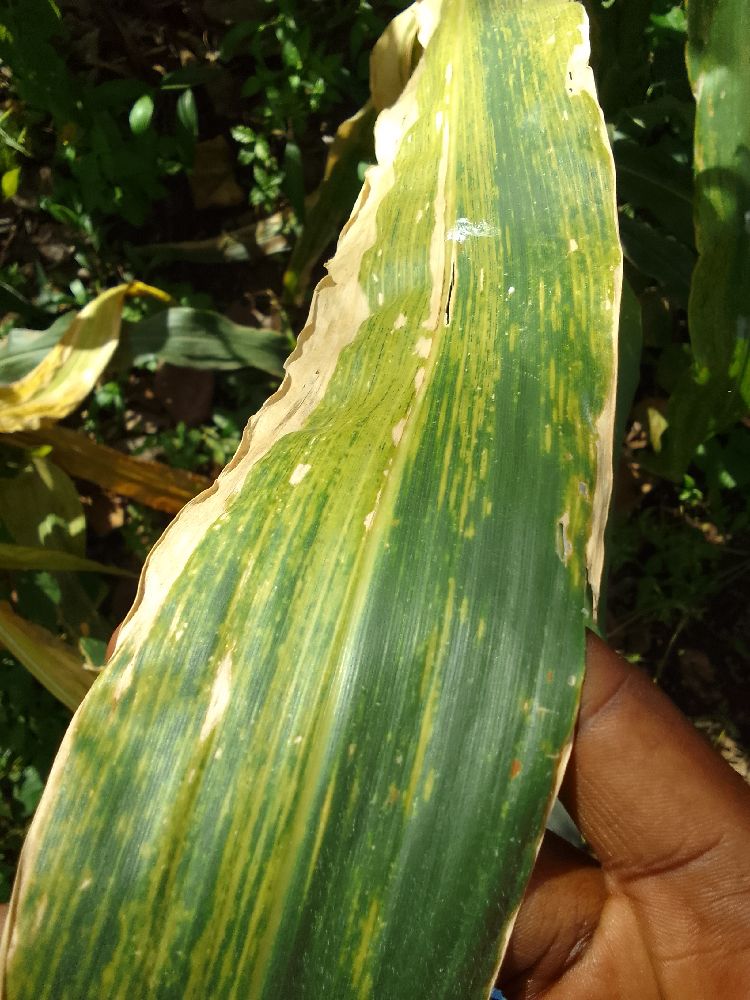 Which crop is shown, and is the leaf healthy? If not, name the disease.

maize, maize lethal necrosis
